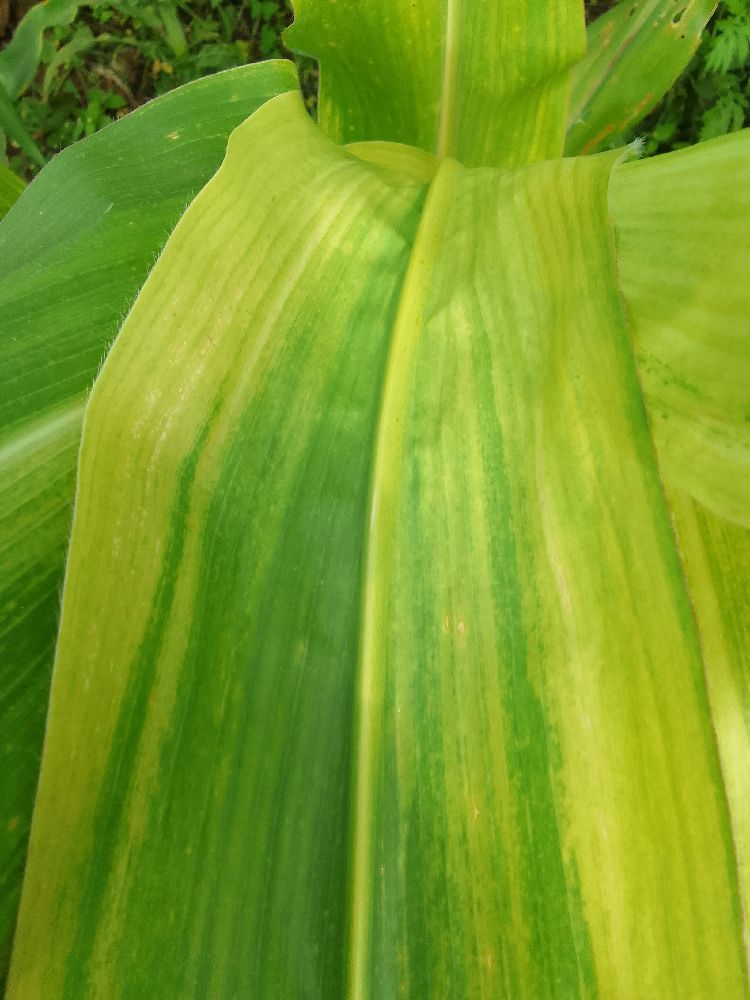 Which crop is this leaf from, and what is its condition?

maize, maize lethal necrosis
